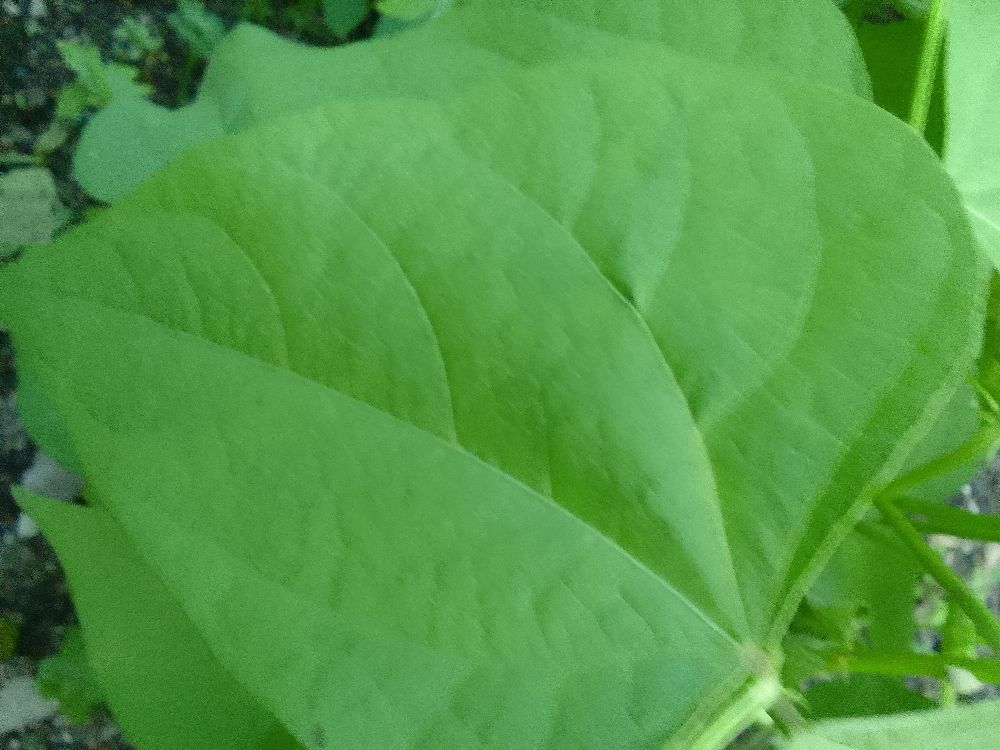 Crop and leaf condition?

common bean, healthy
